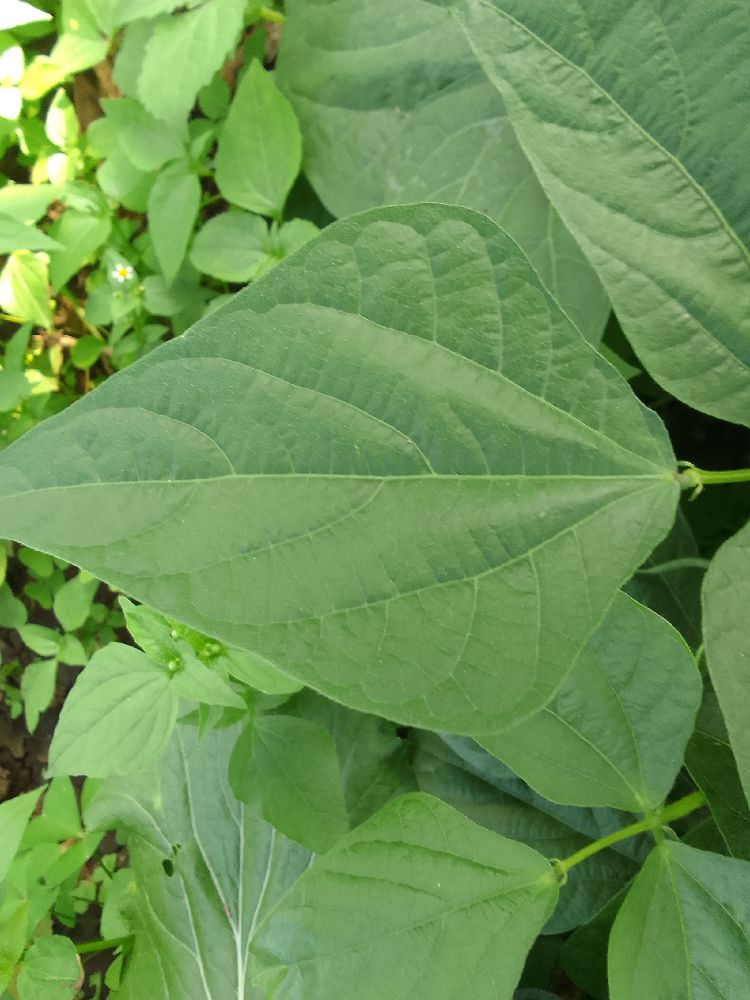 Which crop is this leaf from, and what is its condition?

common bean, healthy
